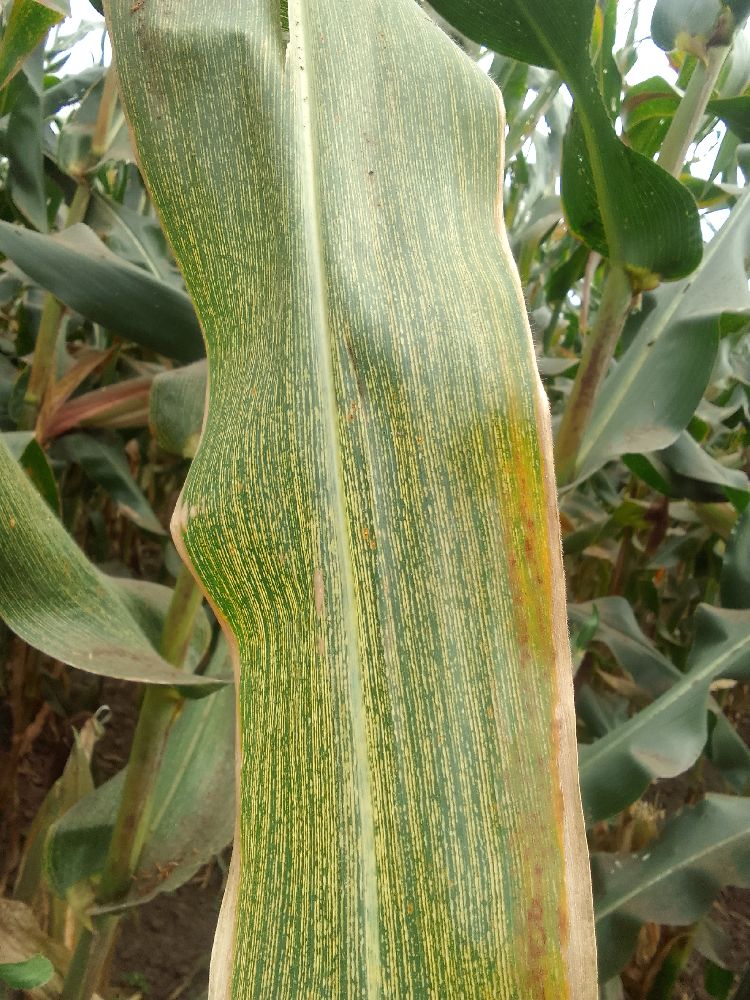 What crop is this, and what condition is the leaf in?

maize, maize streak virus
